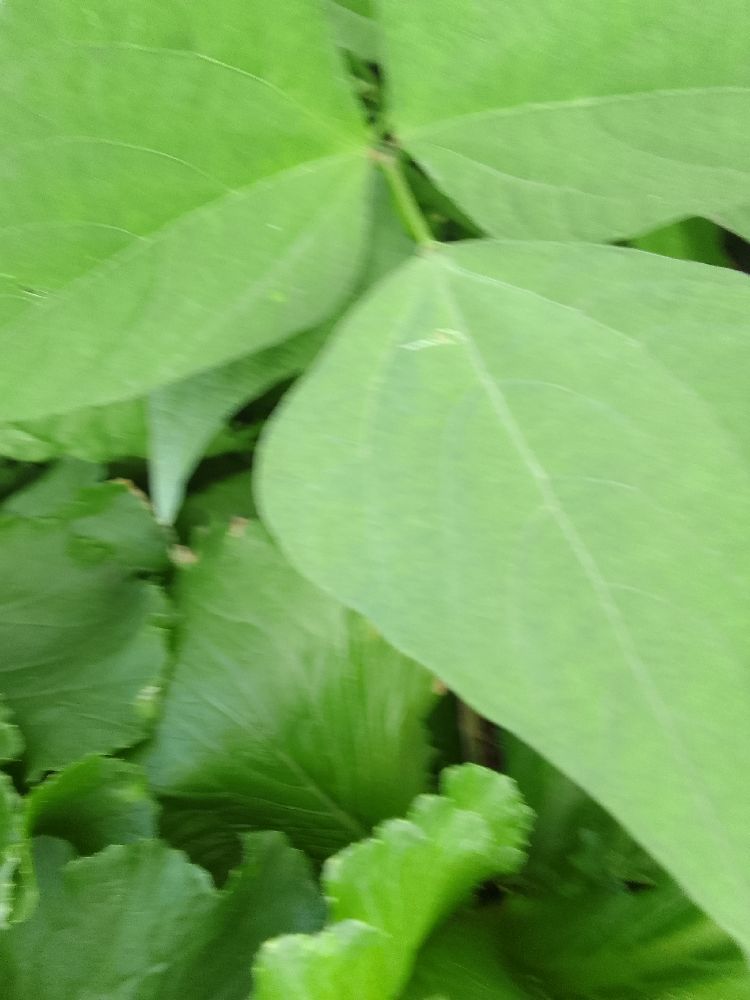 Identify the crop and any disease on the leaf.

common bean, healthy
